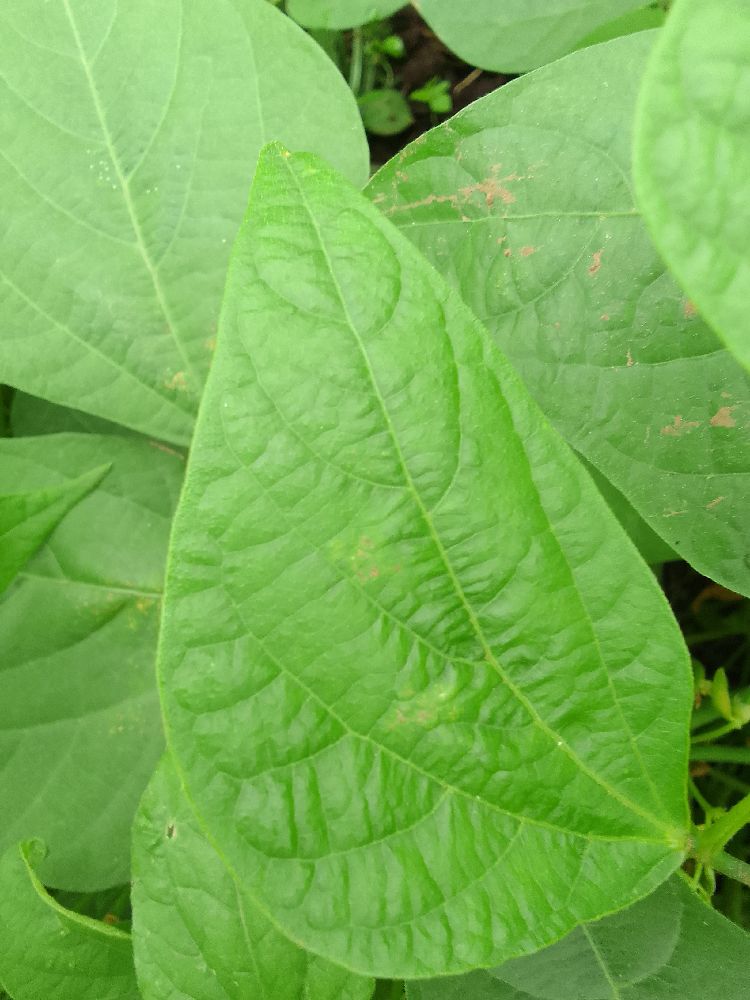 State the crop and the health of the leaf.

common bean, healthy
